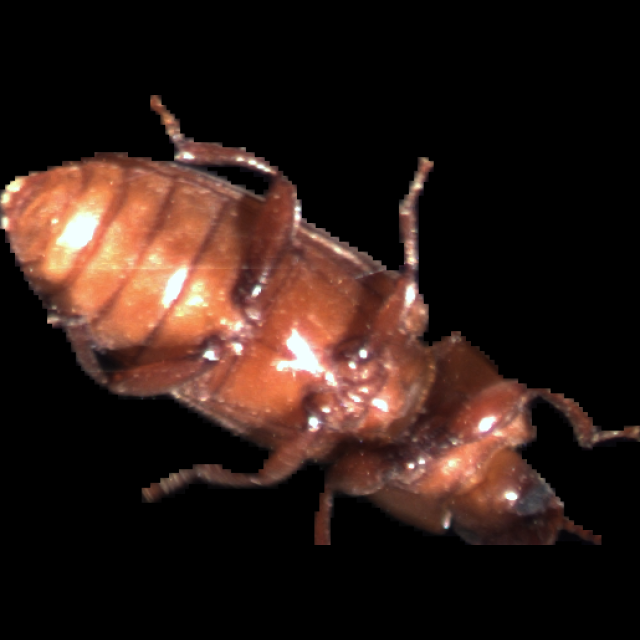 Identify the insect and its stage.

mealworm beetle
